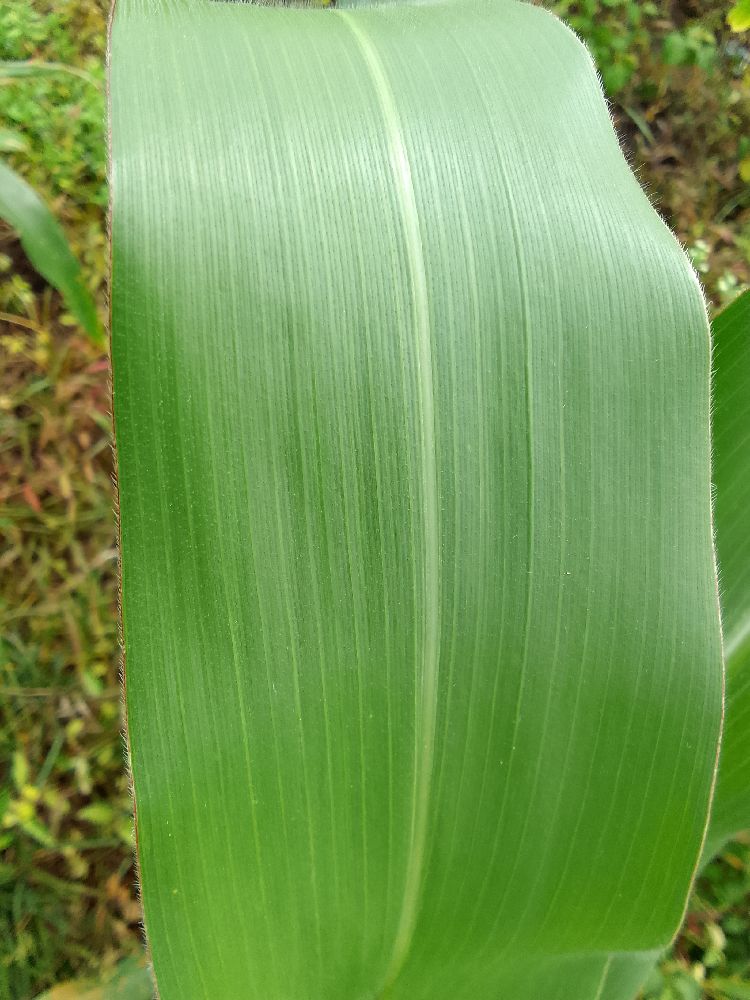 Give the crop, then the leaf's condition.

maize, healthy
